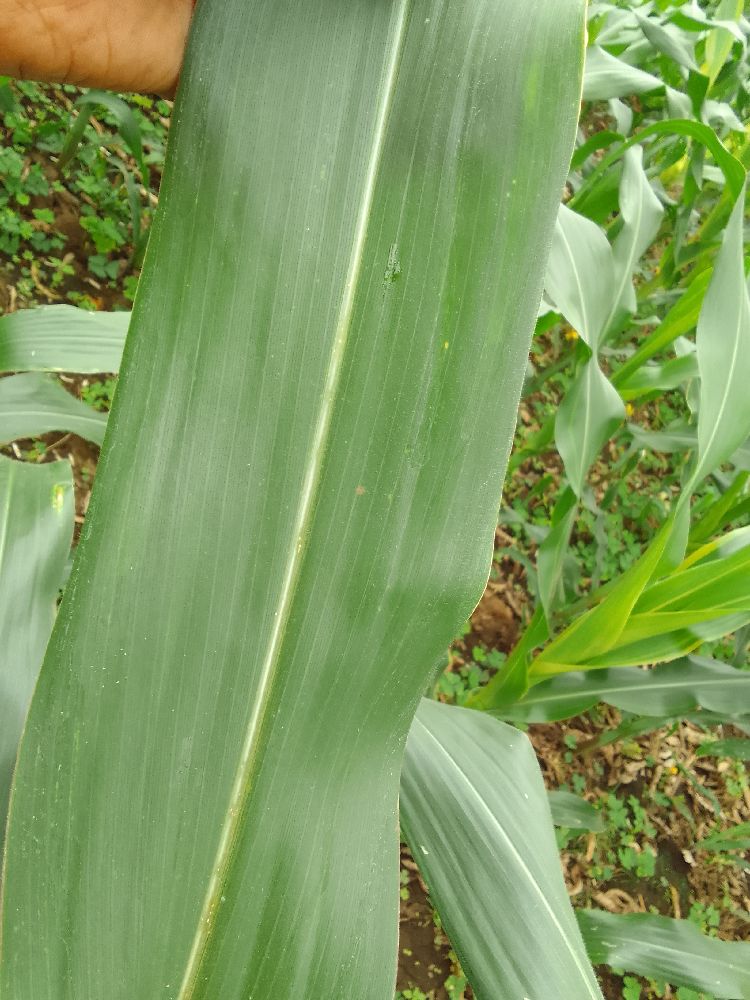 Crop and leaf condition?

maize, healthy
